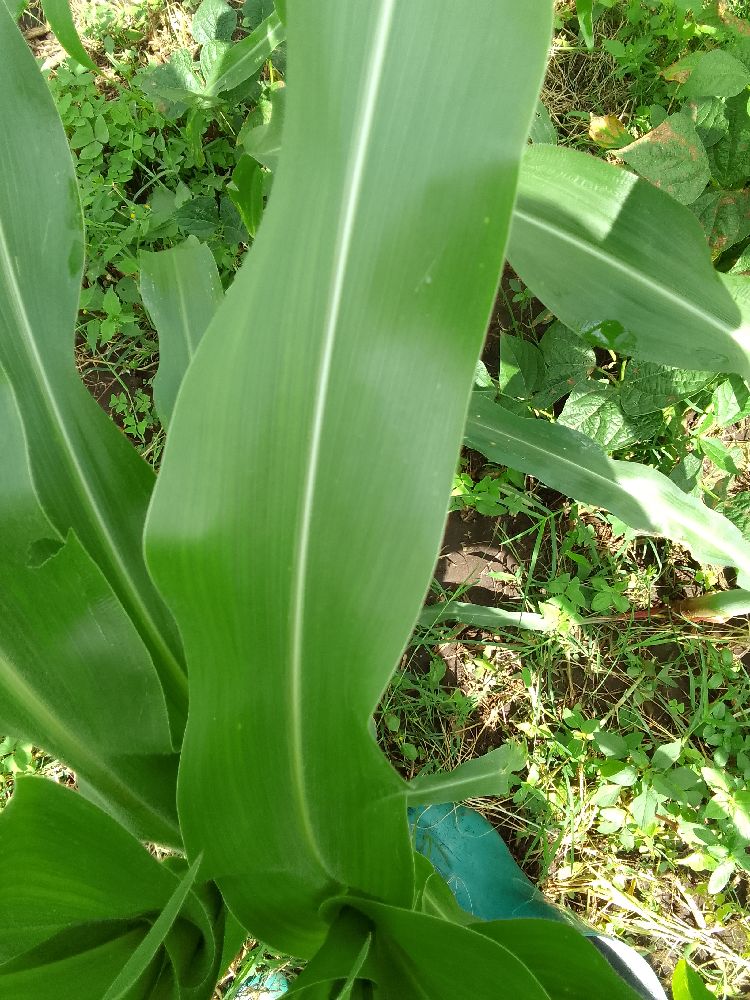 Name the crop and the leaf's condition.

maize, healthy
